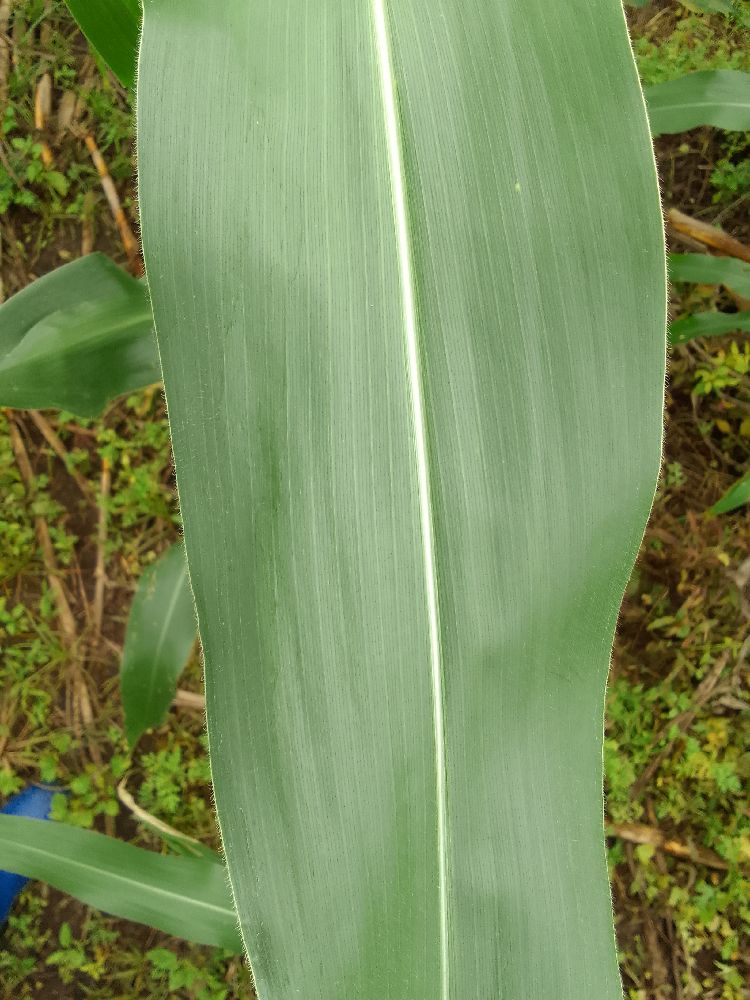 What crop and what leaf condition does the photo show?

maize, healthy
